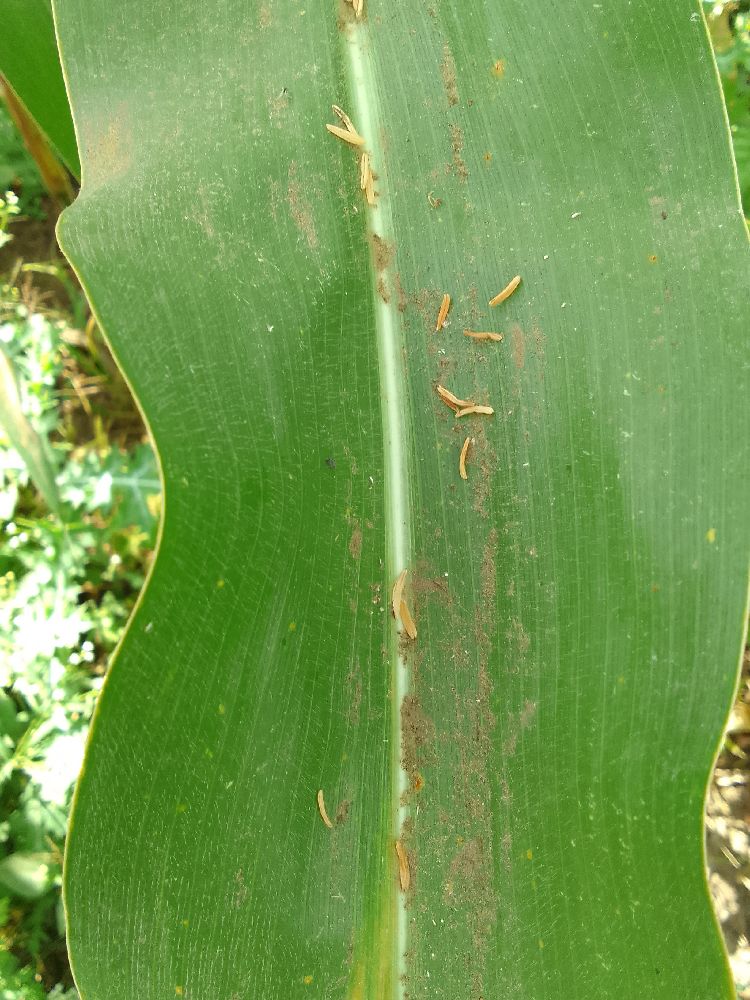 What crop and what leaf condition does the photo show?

maize, healthy
